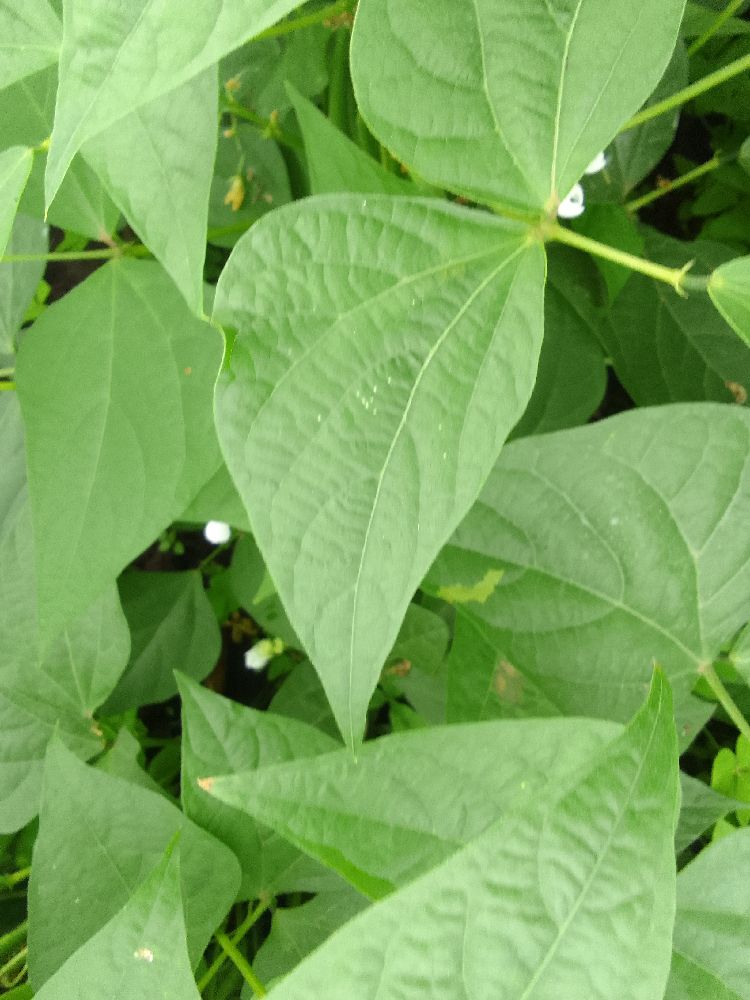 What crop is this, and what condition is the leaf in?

common bean, healthy
